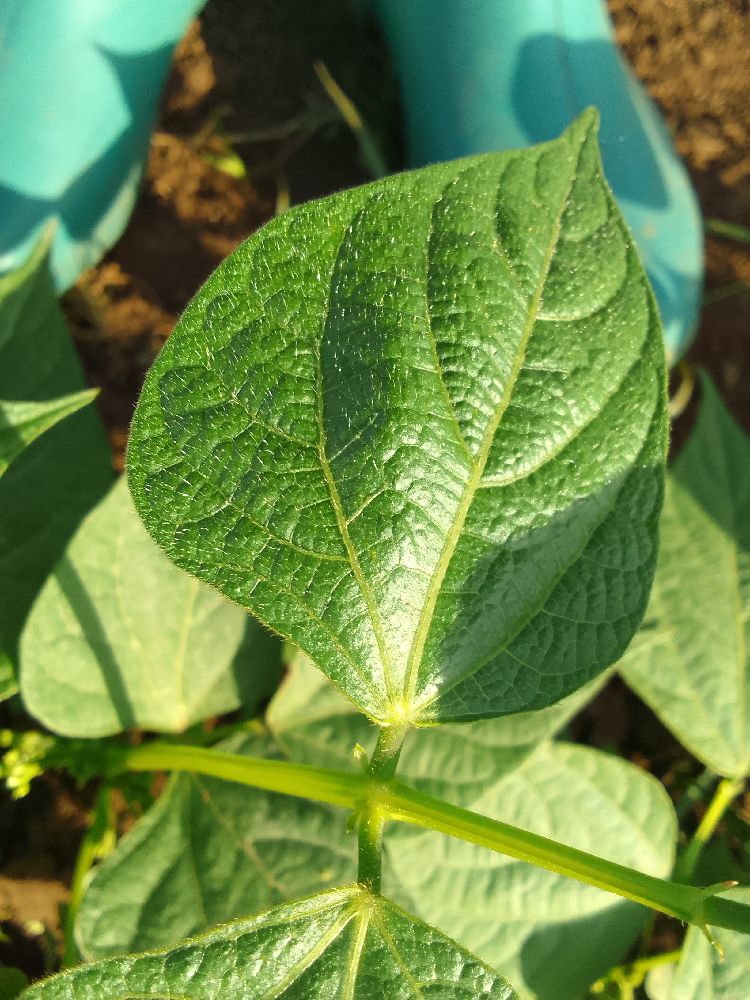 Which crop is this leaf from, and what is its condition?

common bean, healthy
